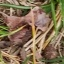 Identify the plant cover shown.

grass
